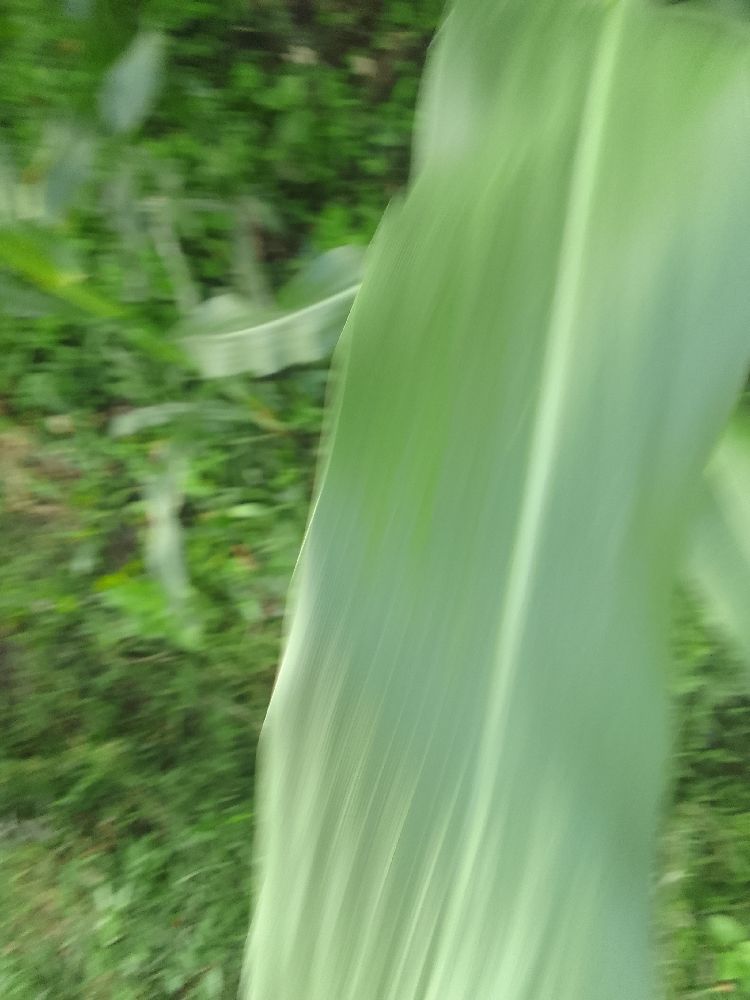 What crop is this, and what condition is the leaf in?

maize, healthy
